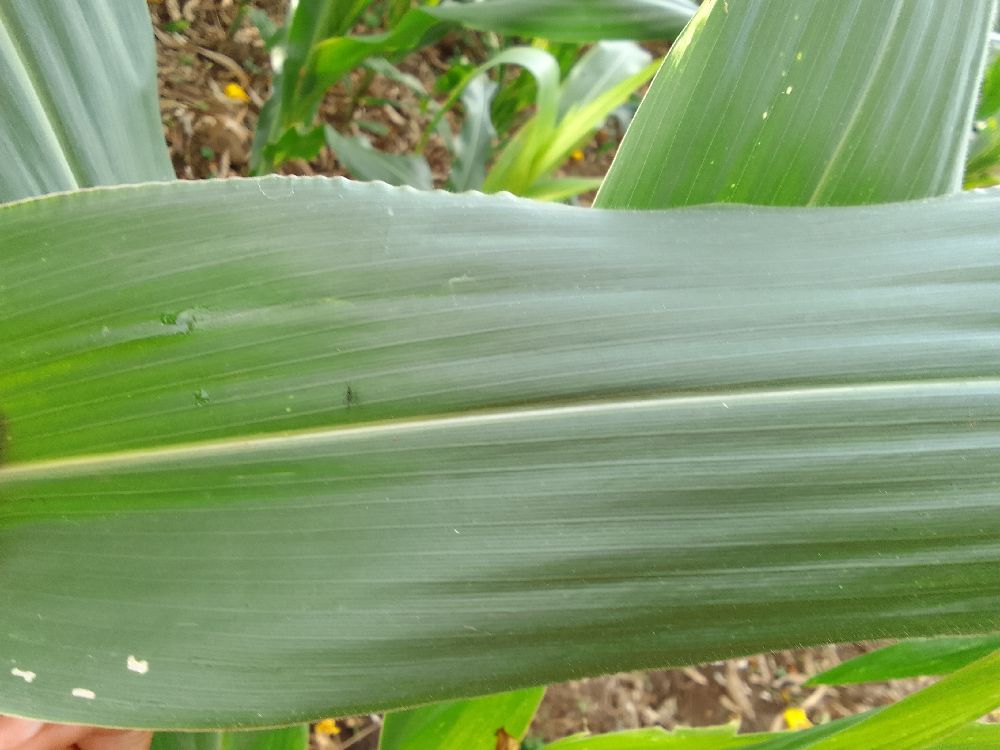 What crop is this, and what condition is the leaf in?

maize, healthy
